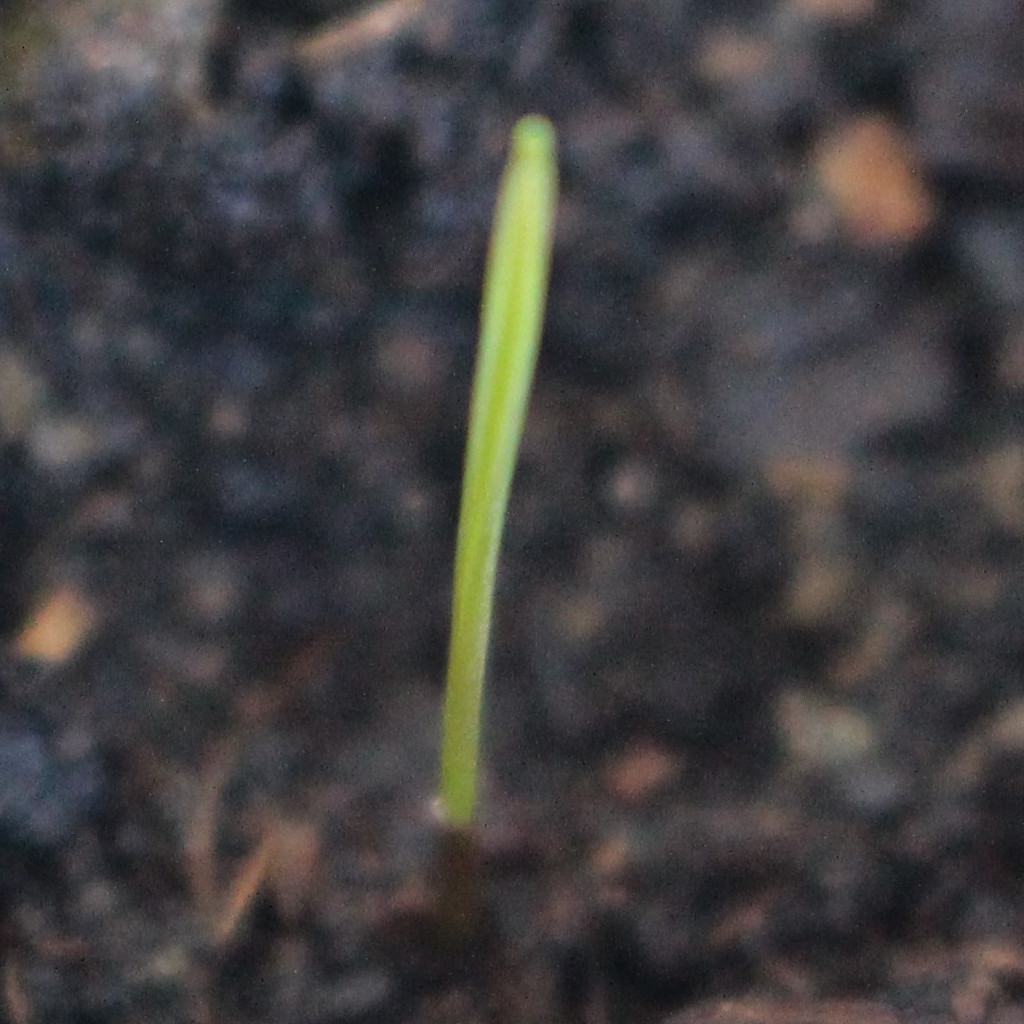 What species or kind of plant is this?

Lolium multiflorum
